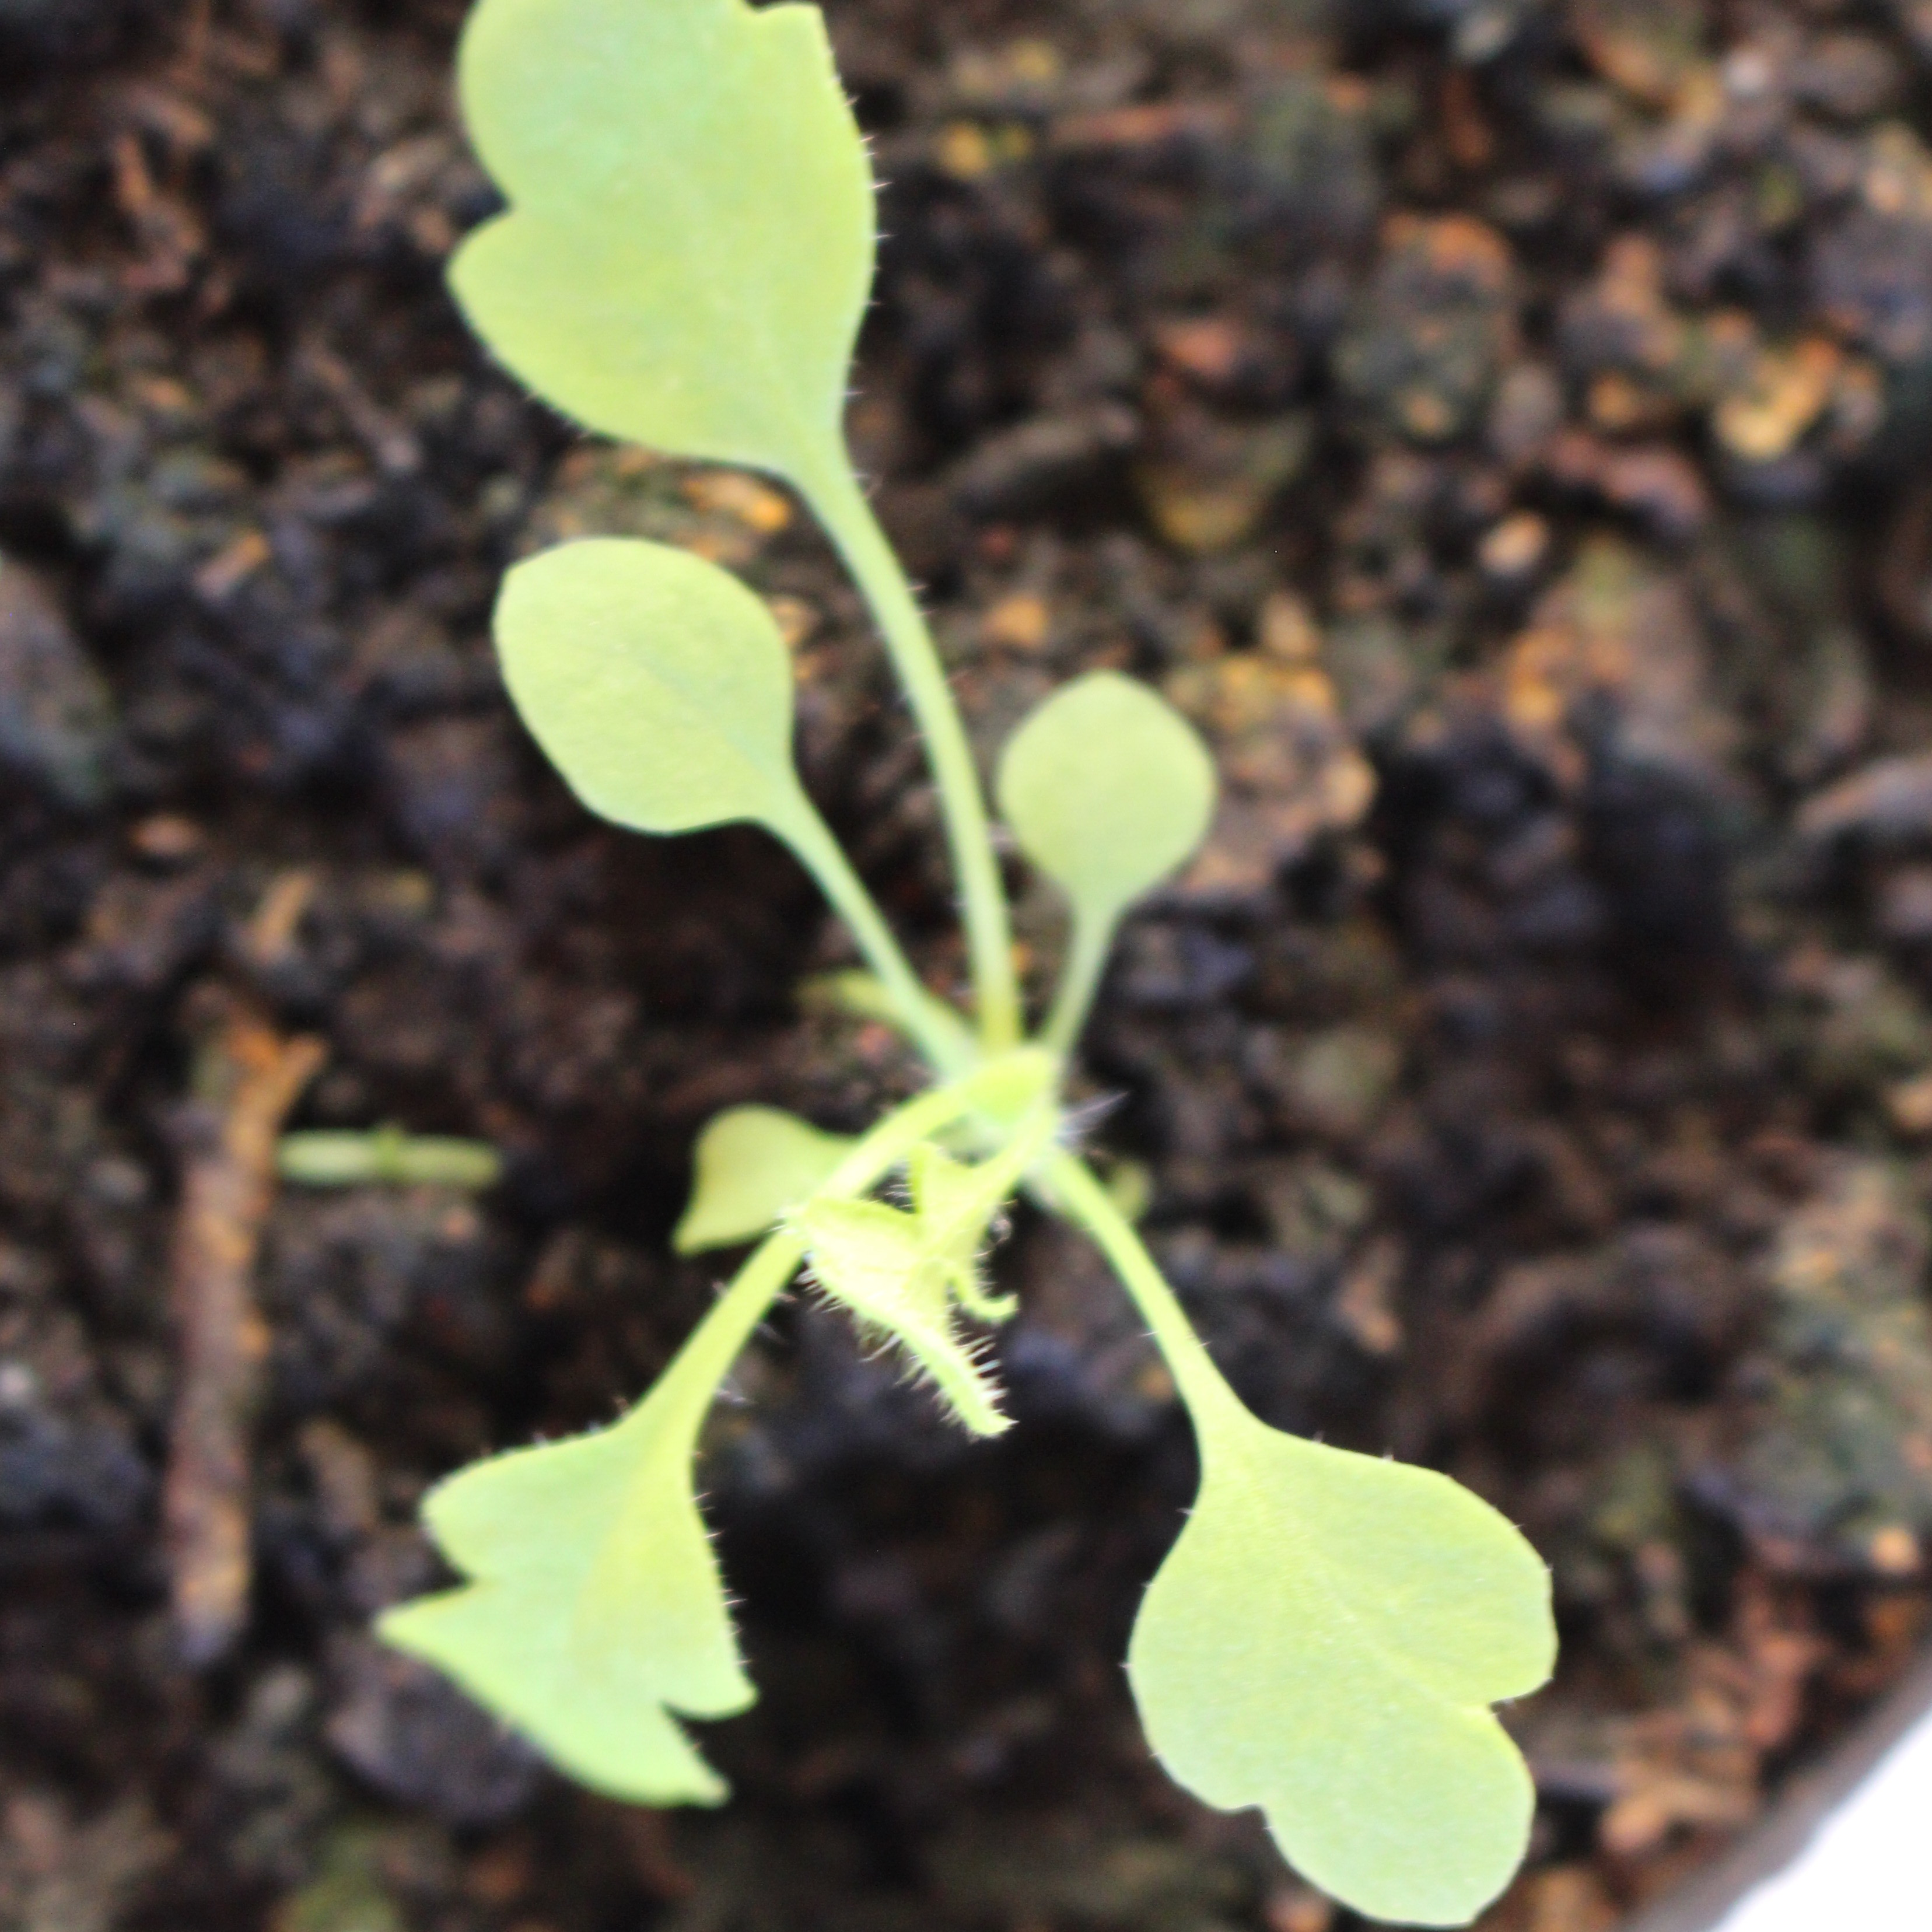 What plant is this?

Papaver rhoeas
